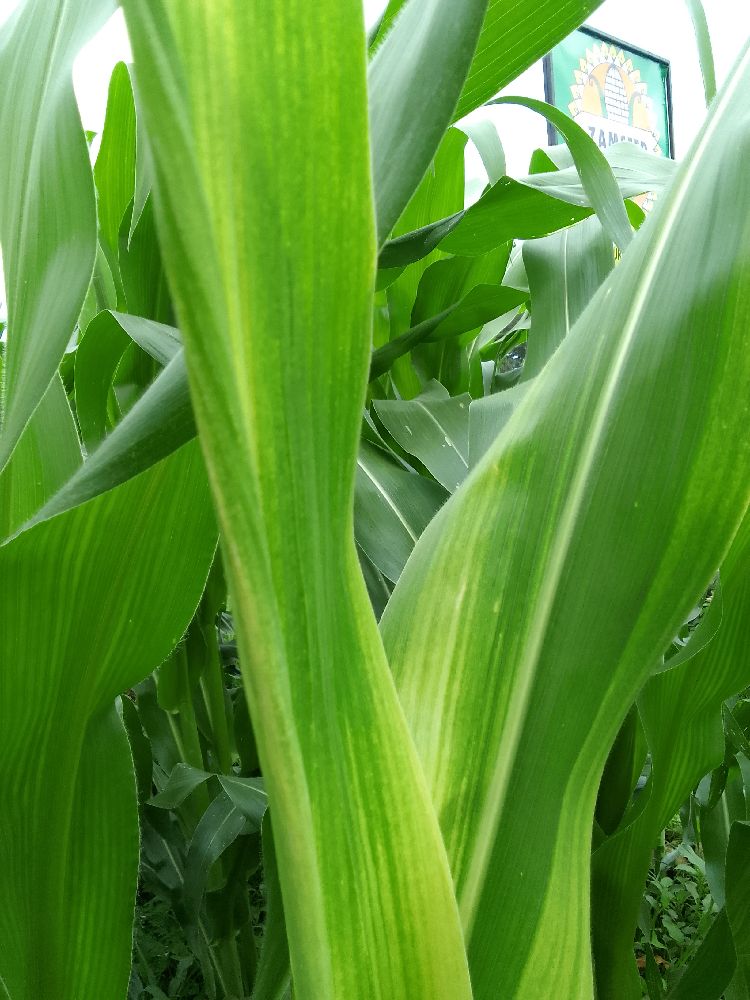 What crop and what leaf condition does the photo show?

maize, maize lethal necrosis
